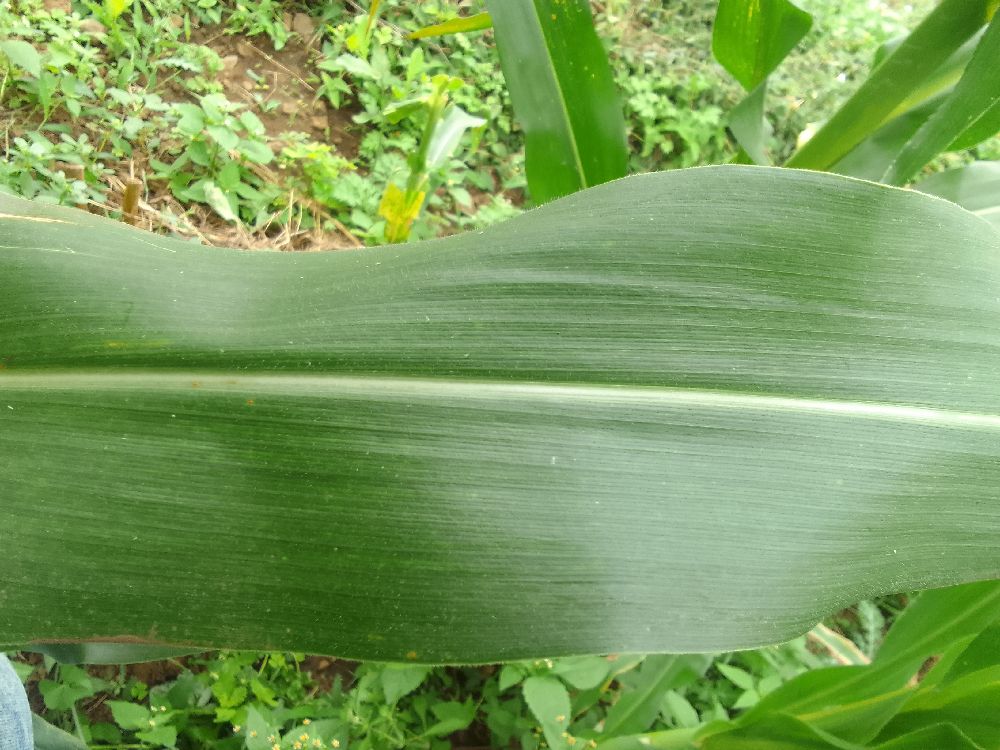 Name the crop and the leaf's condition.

maize, healthy
